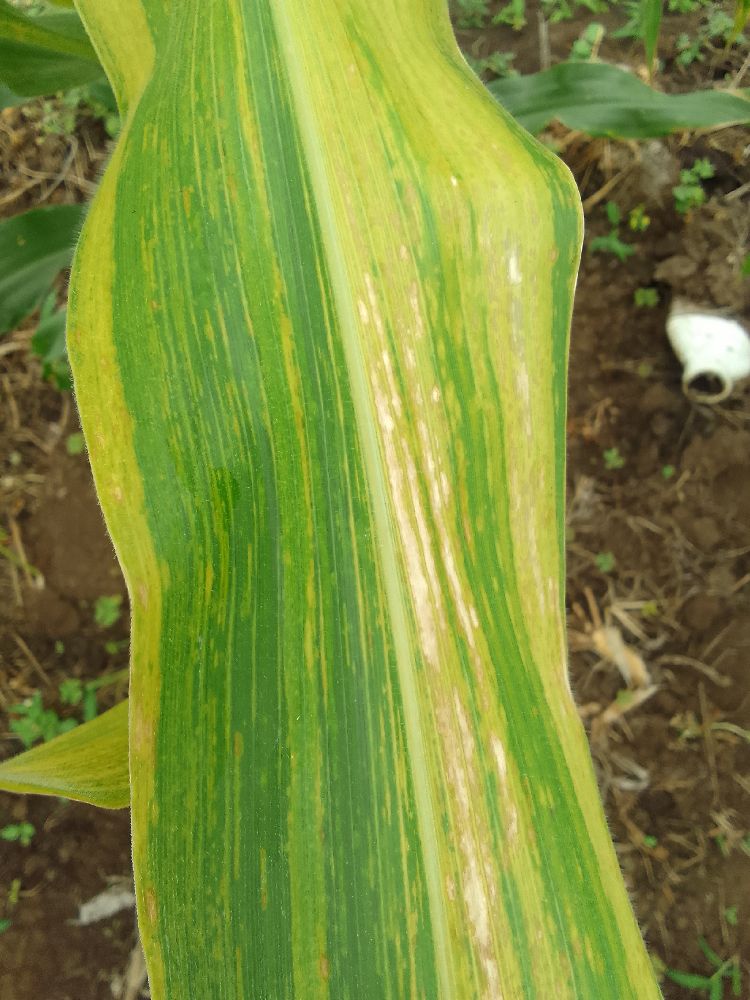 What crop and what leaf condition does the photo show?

maize, maize lethal necrosis
